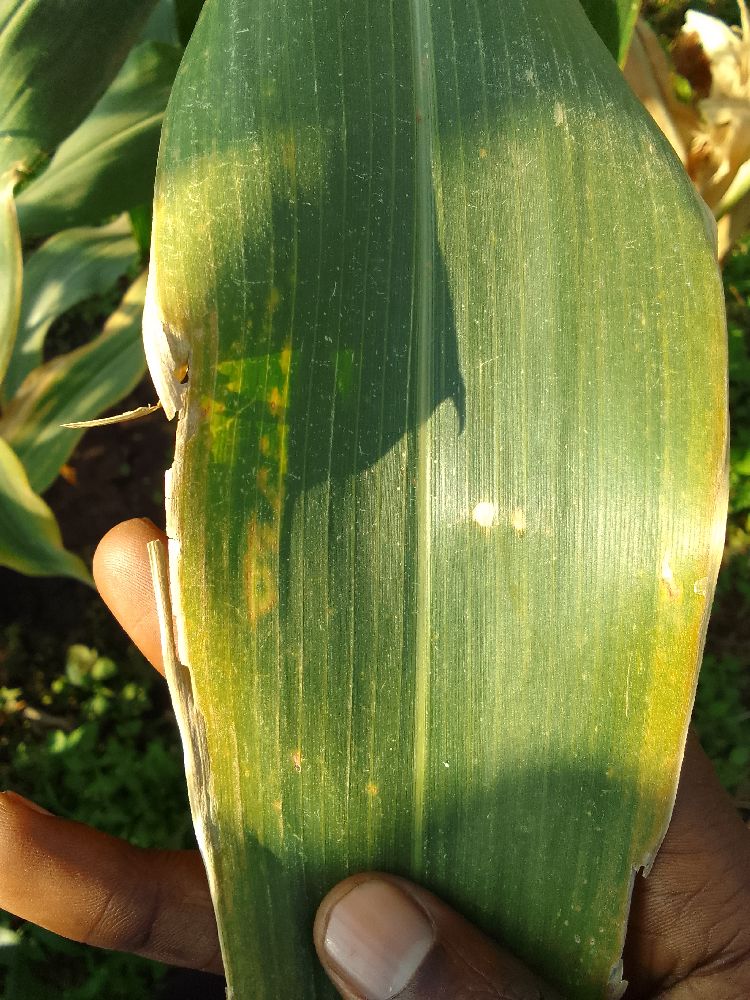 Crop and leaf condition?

maize, maize lethal necrosis
